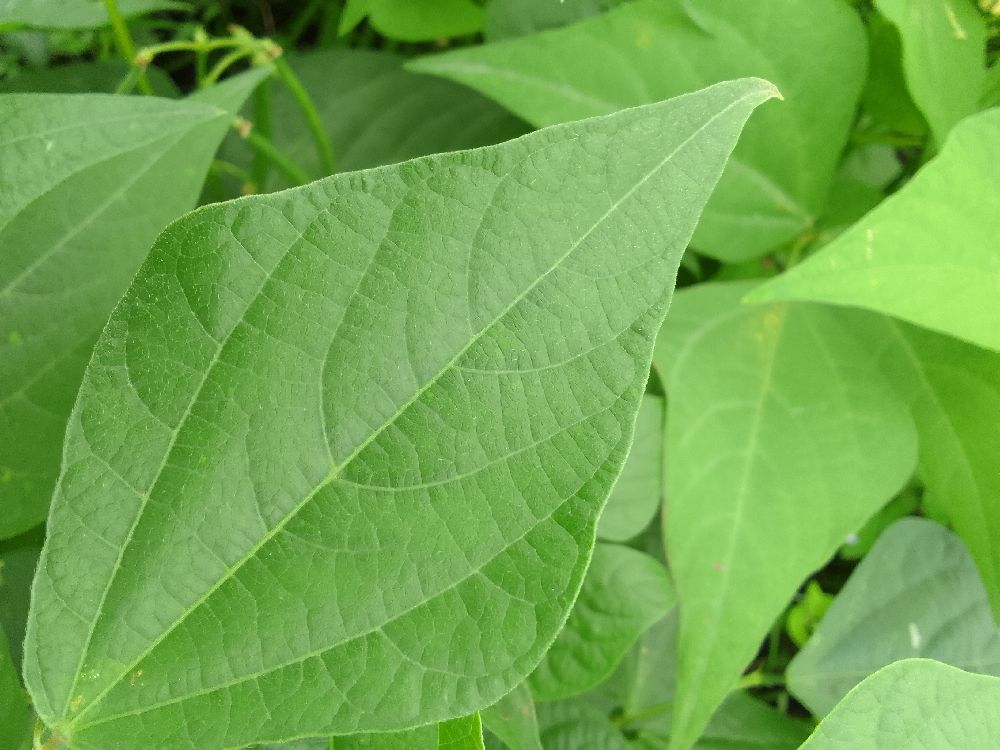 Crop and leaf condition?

common bean, healthy
